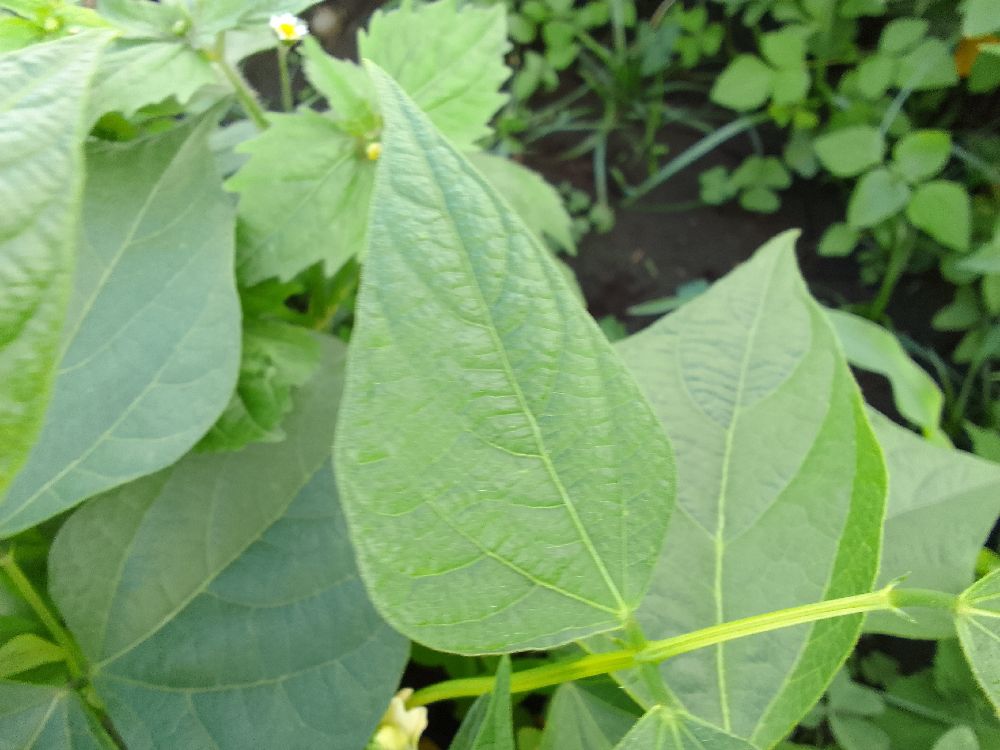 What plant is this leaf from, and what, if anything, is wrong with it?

common bean, healthy
